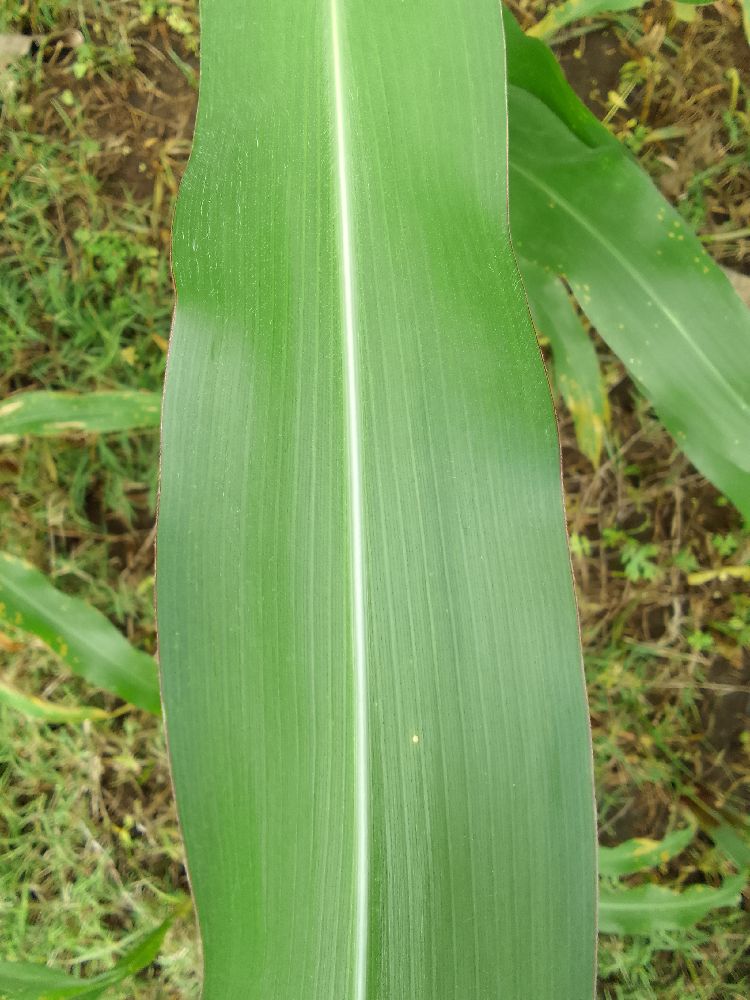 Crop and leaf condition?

maize, healthy
